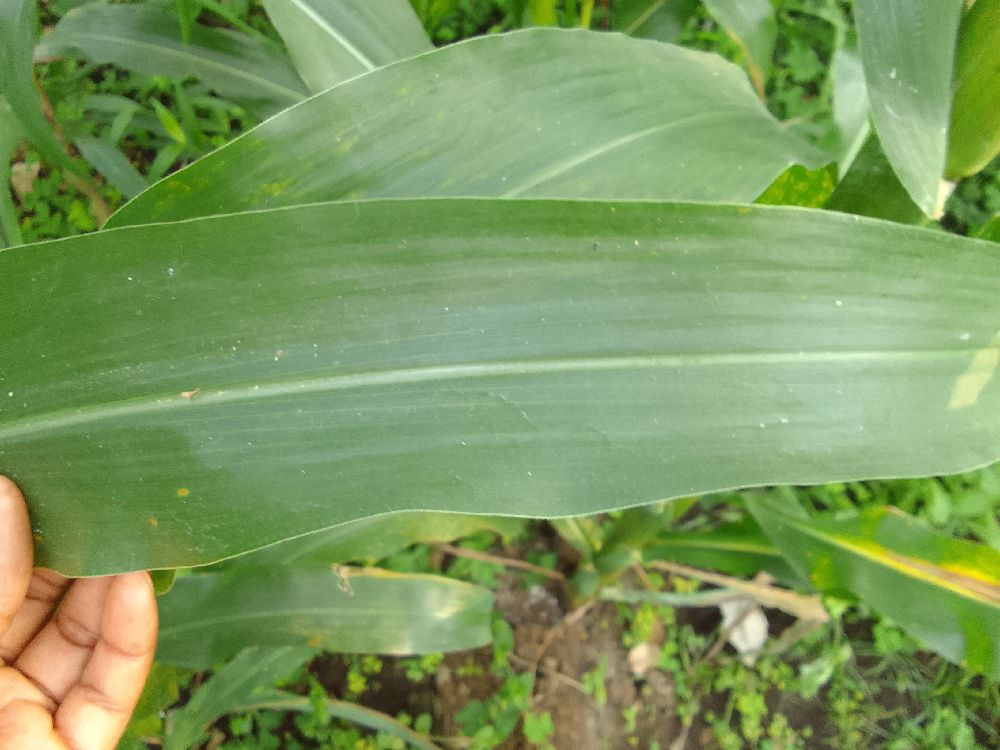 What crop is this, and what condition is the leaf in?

maize, healthy
